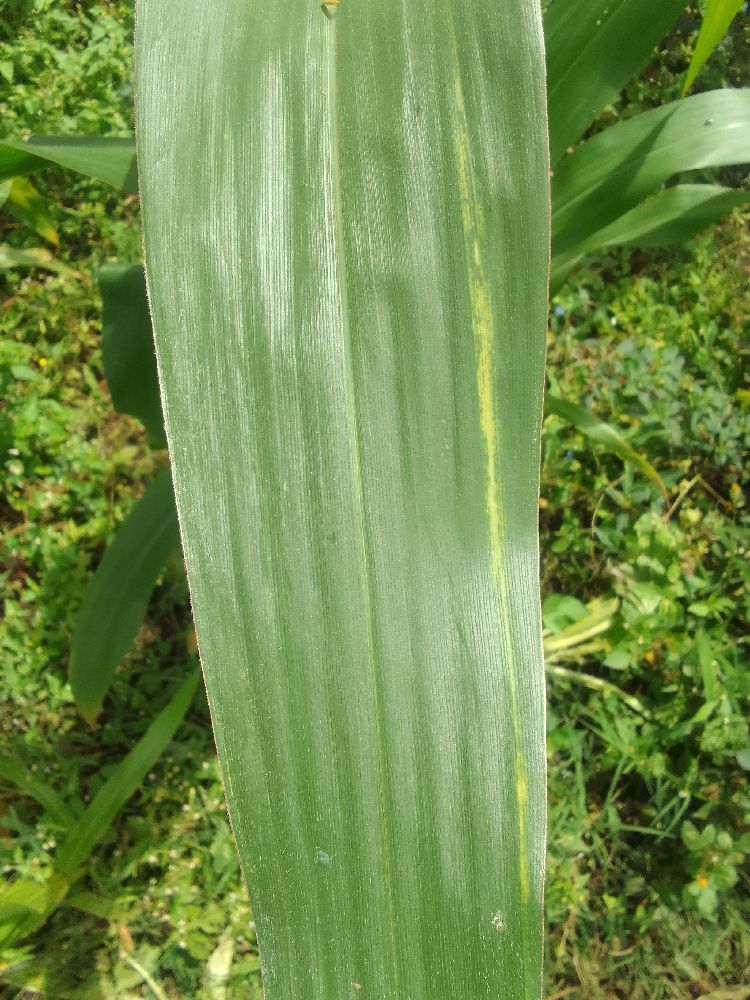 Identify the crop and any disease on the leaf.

maize, healthy
